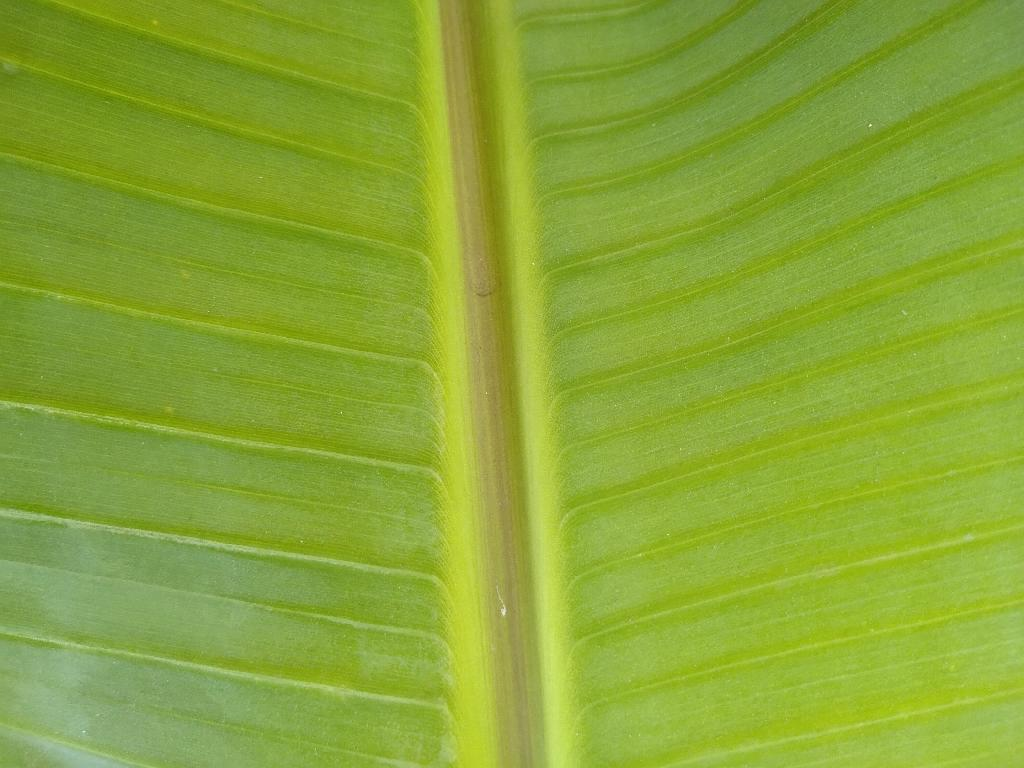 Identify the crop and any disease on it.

banana, healthy
